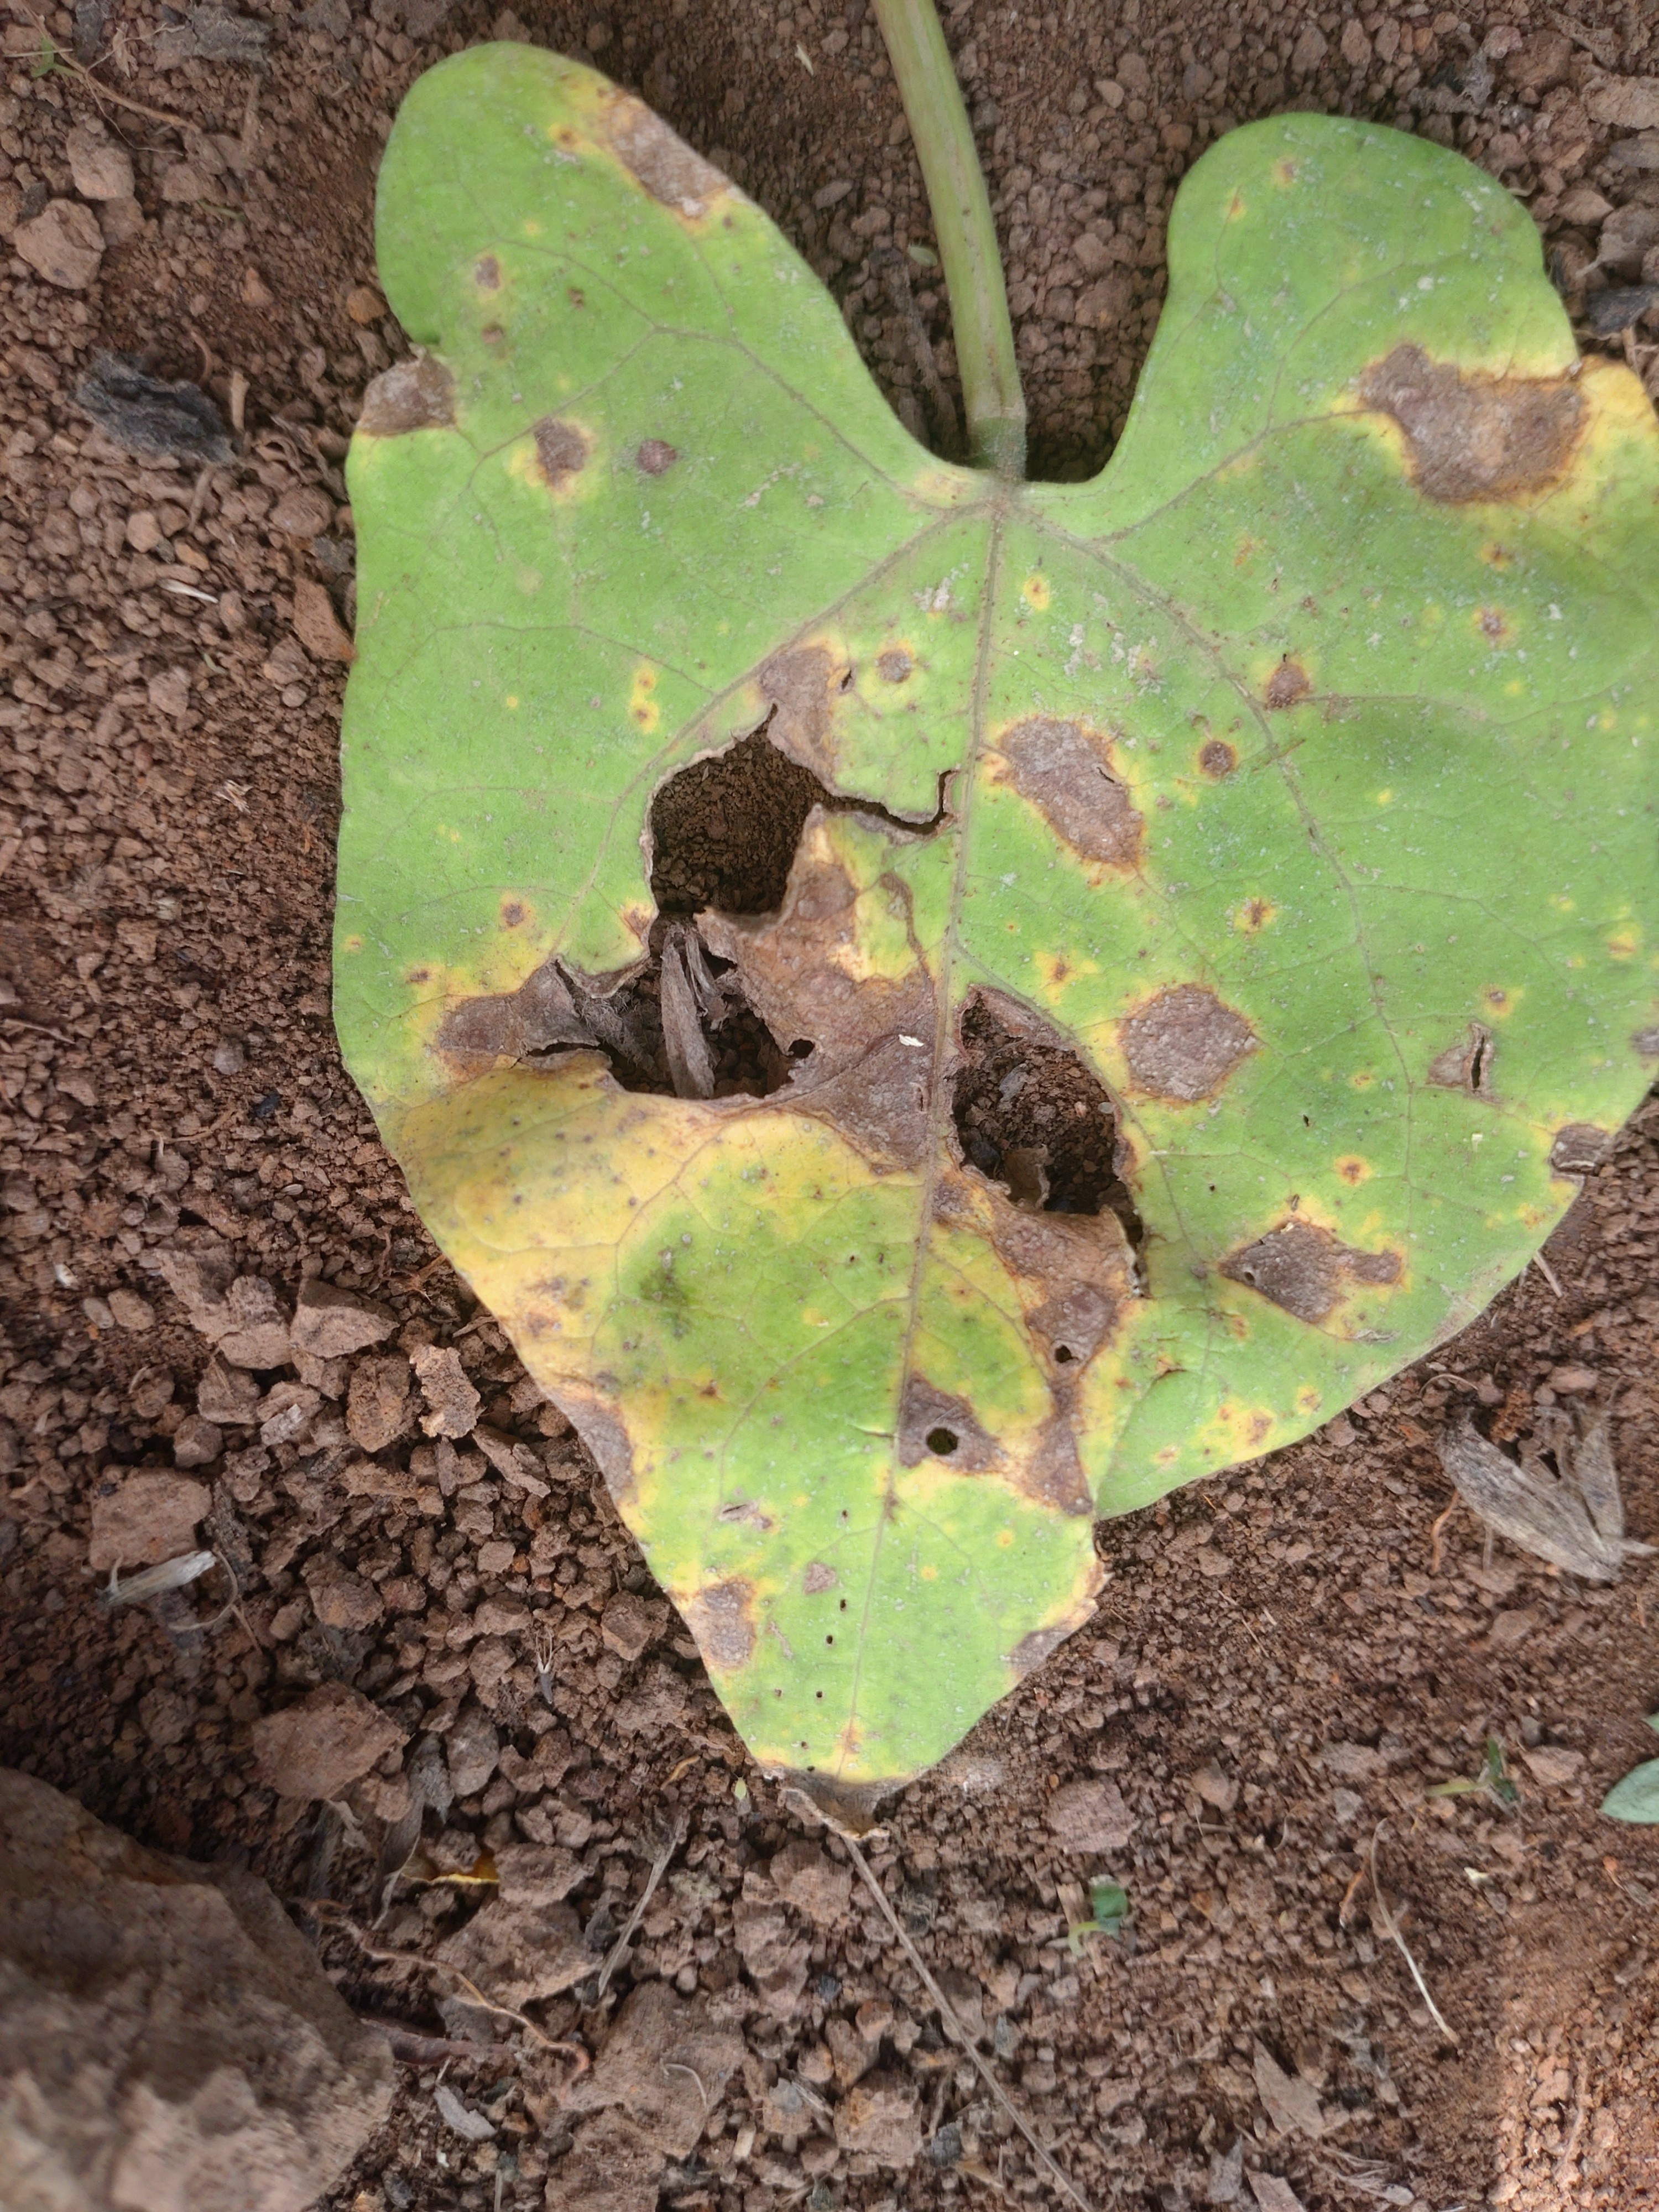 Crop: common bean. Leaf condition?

rust
